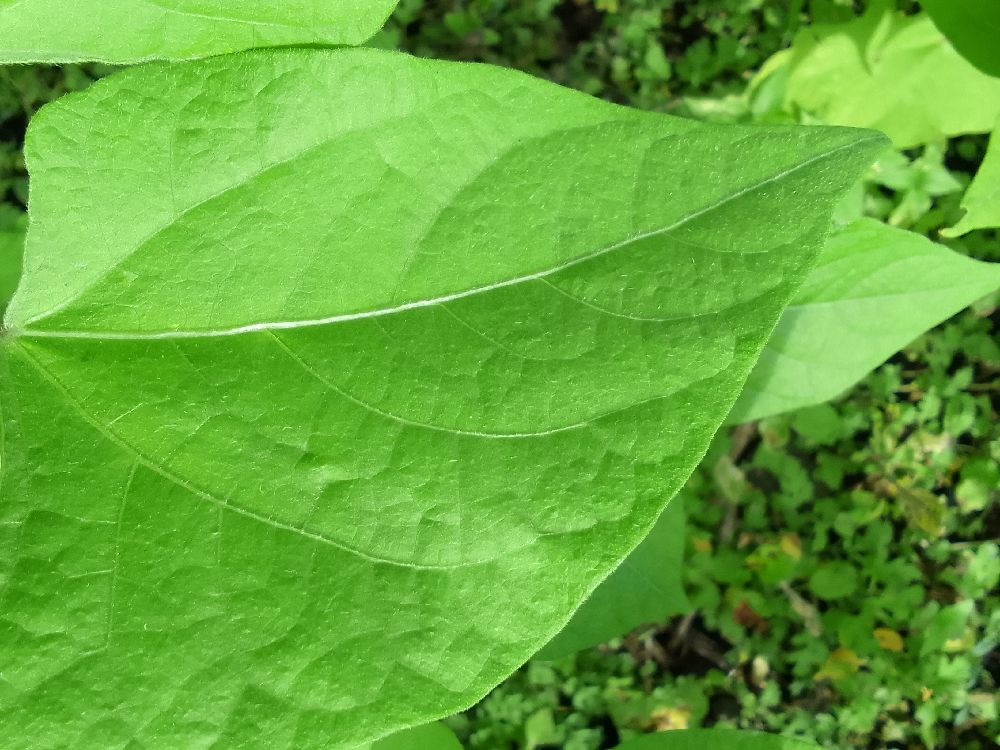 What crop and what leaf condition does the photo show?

common bean, healthy
